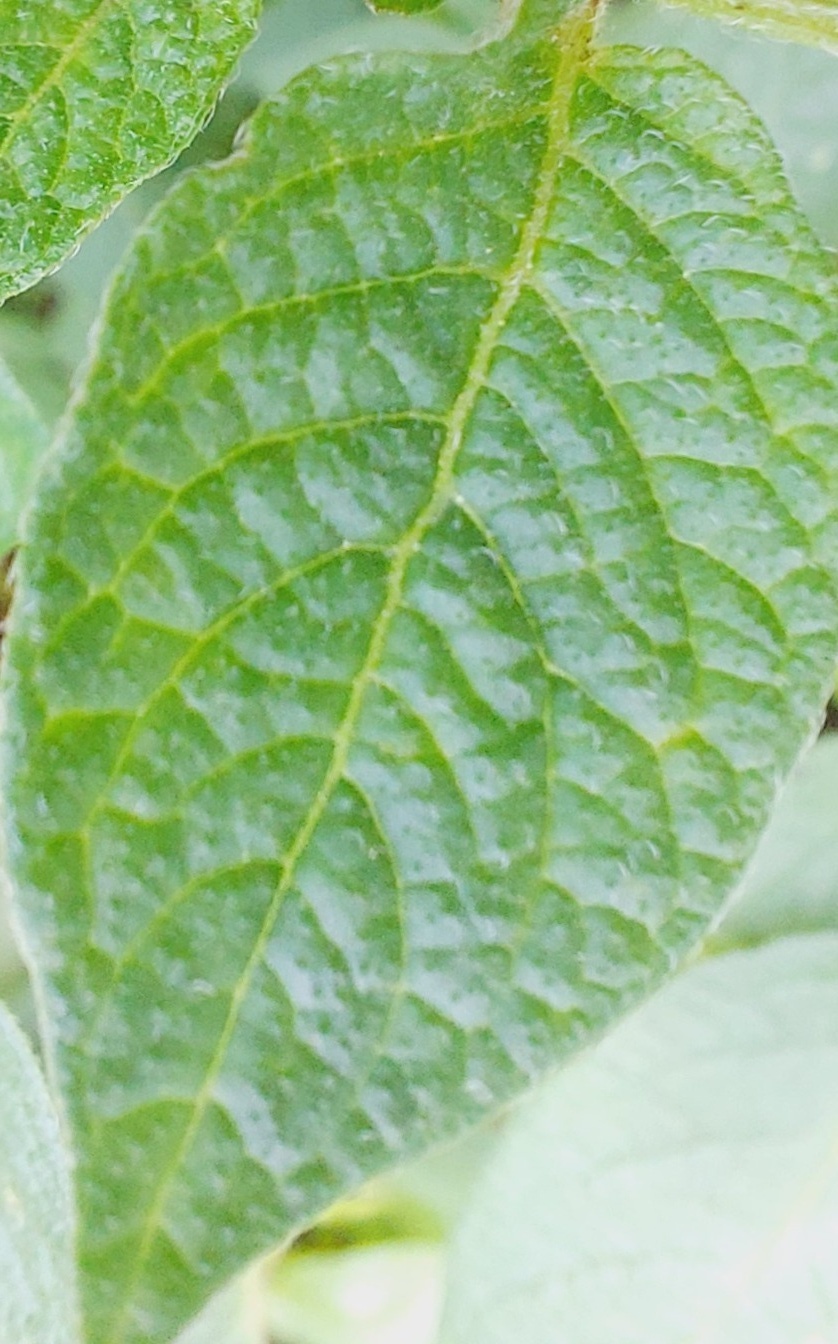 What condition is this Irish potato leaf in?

healthy
